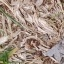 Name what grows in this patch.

grass
